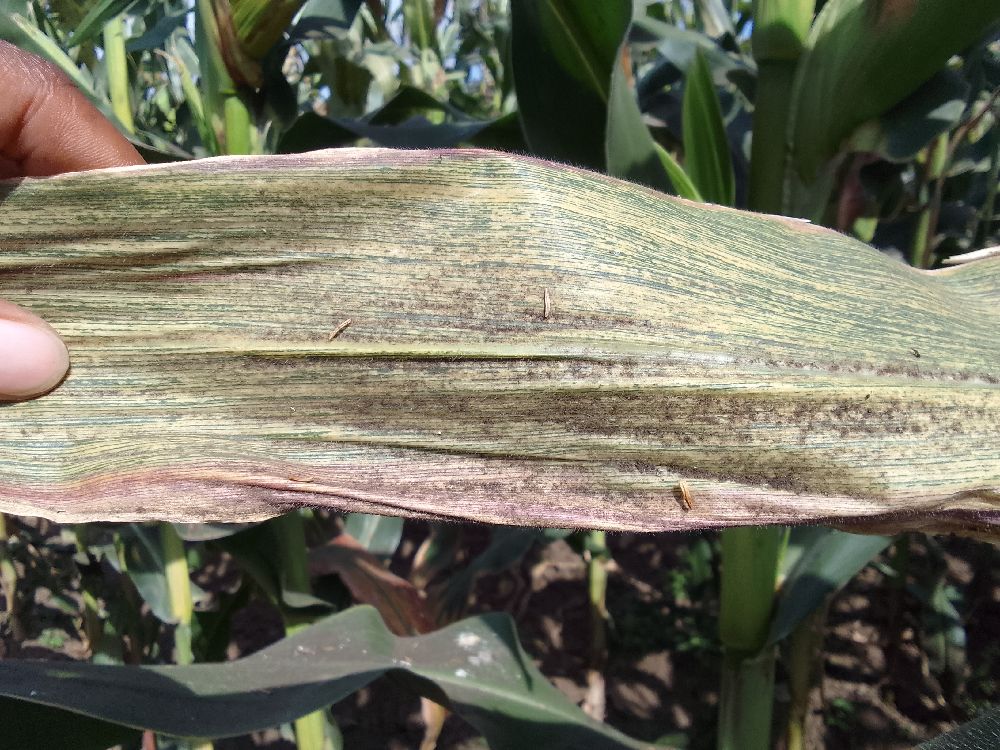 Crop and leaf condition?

maize, maize streak virus
